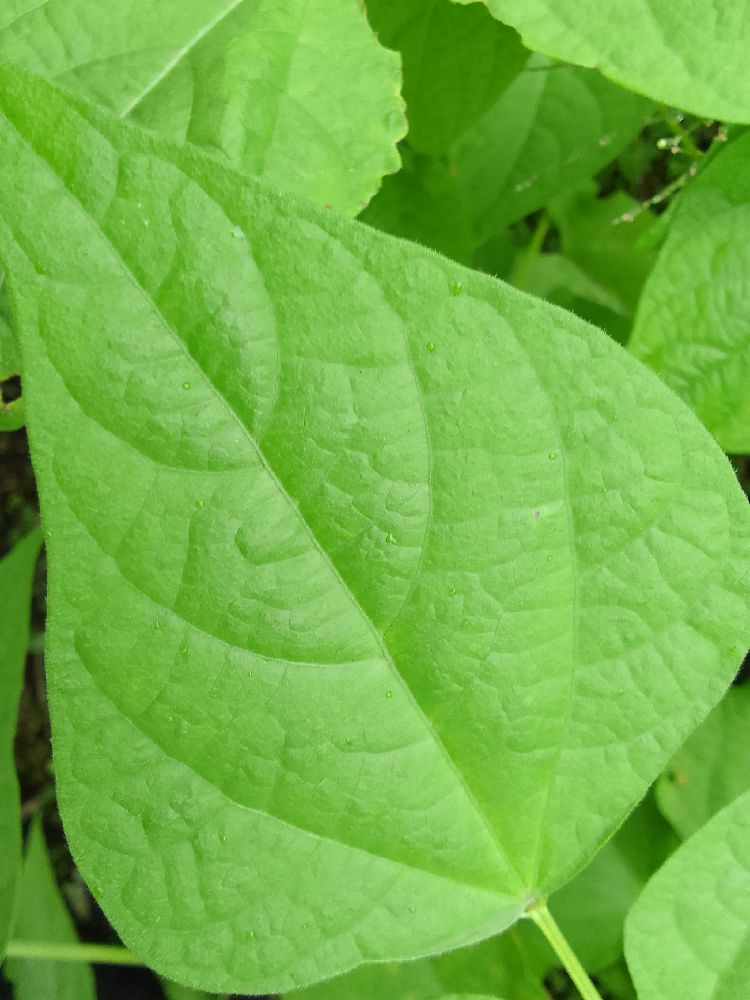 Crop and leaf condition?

common bean, healthy
